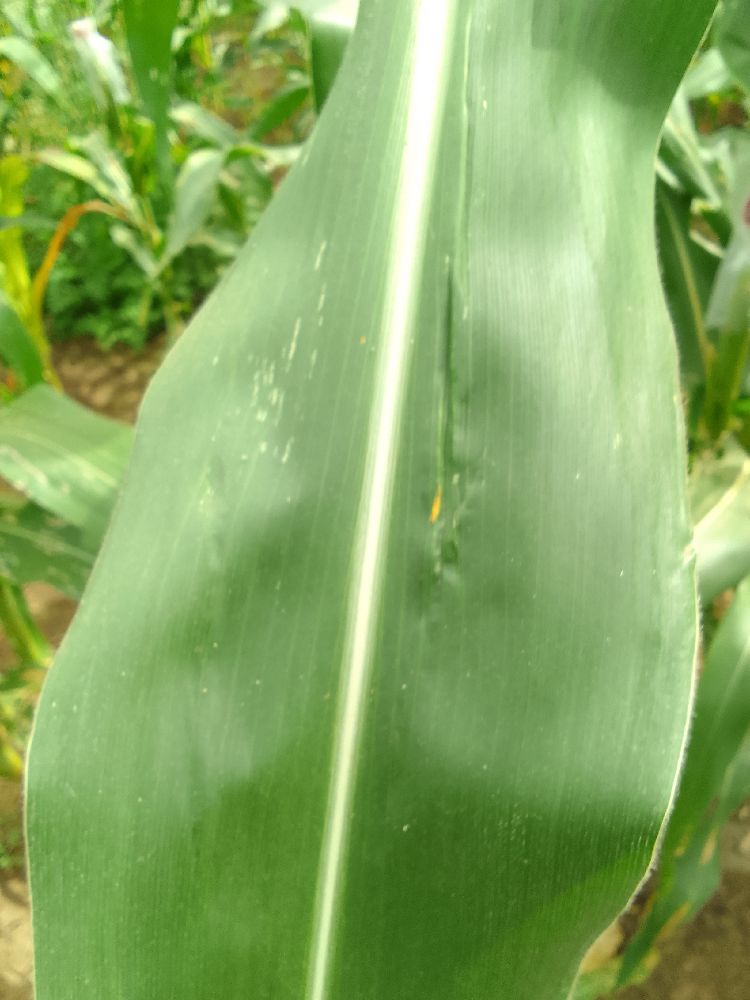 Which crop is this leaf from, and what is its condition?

maize, healthy
